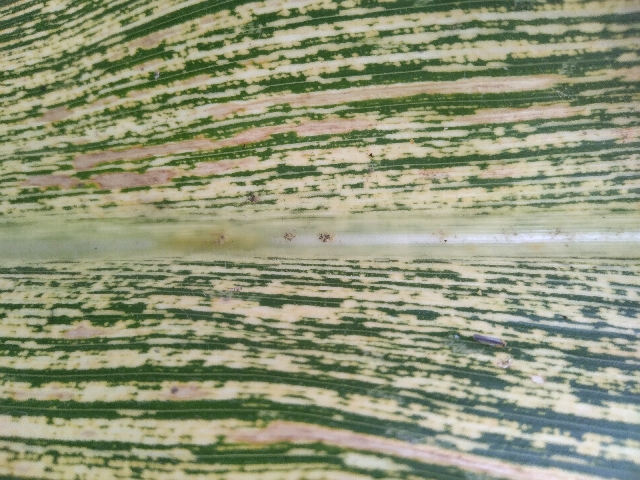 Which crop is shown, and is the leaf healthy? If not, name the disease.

maize, maize streak virus
